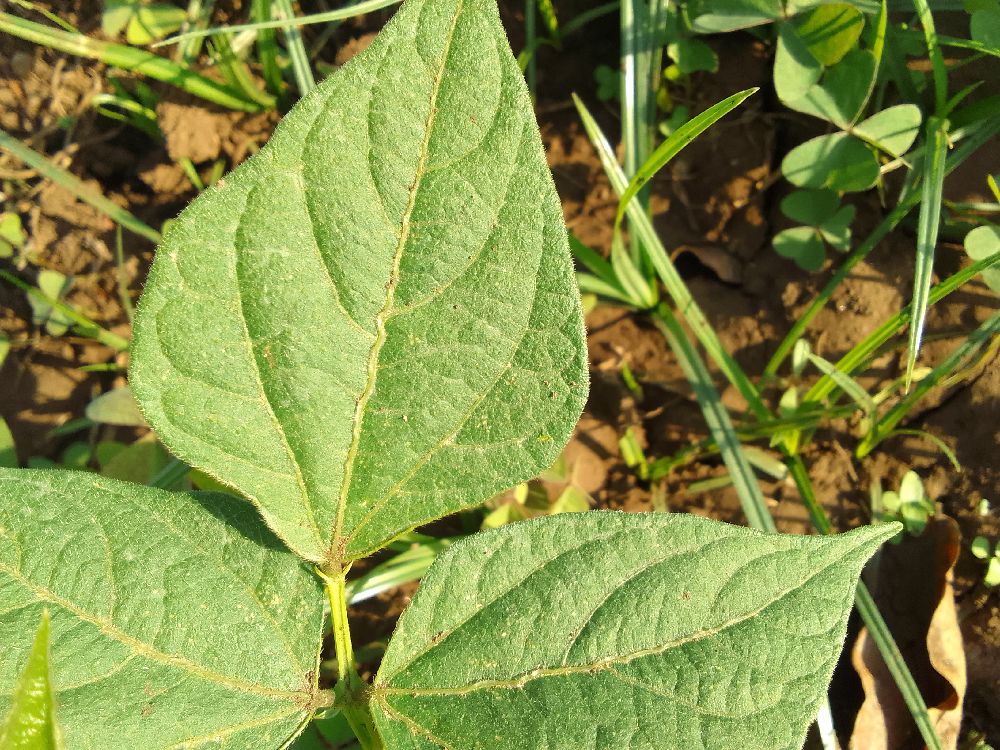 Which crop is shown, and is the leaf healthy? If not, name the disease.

common bean, healthy
